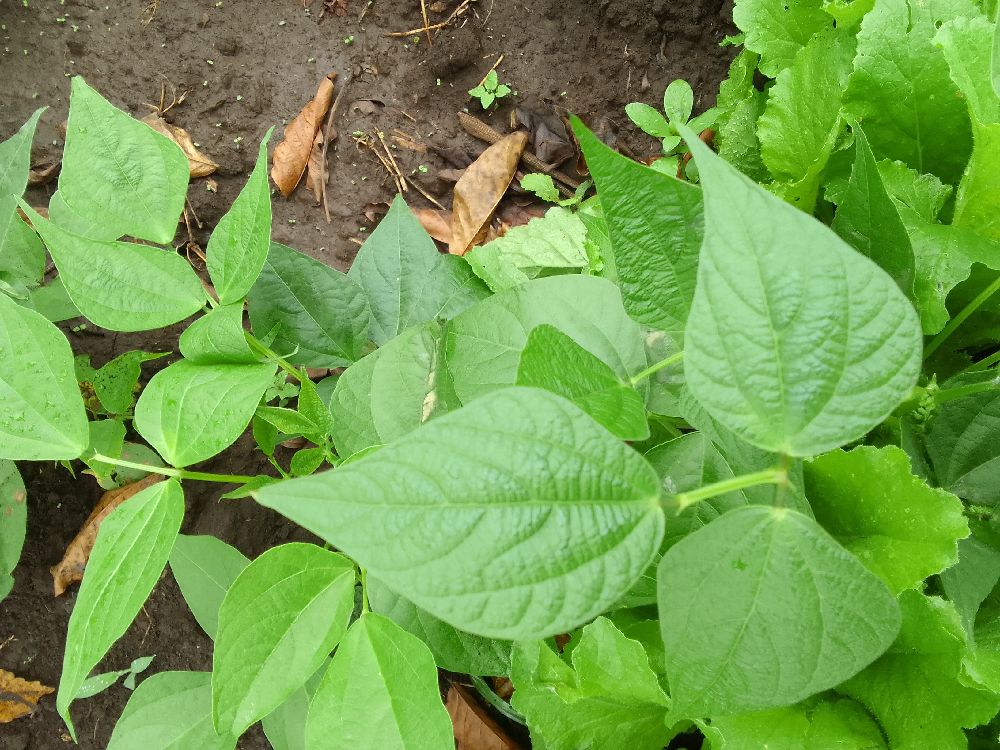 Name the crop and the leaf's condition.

common bean, healthy
